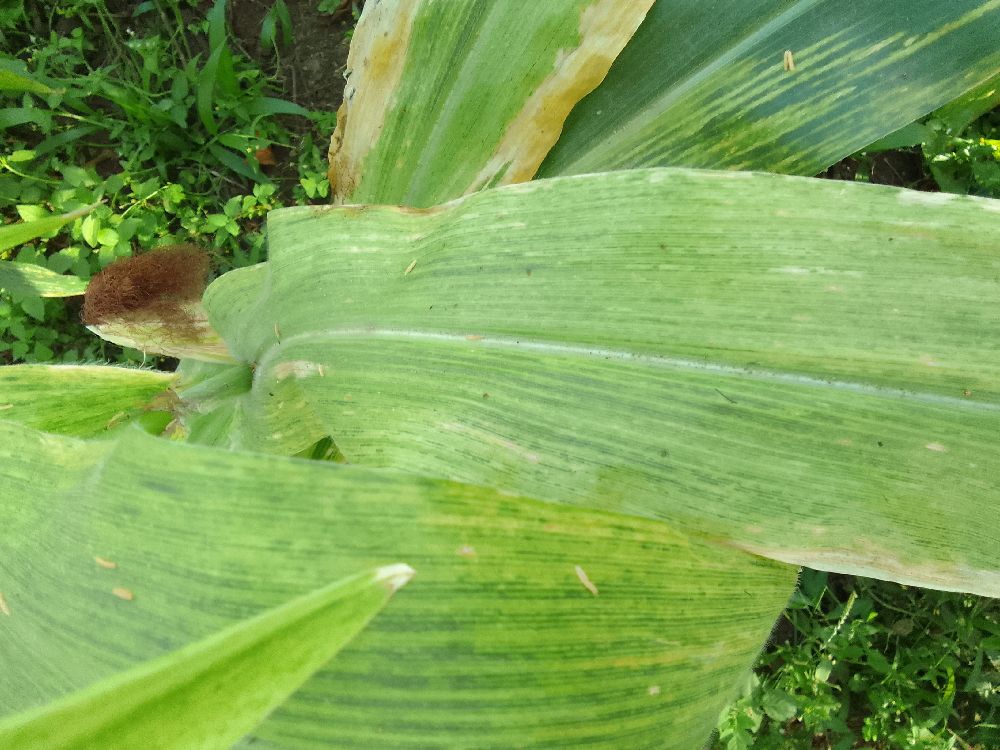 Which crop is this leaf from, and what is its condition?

maize, maize lethal necrosis
